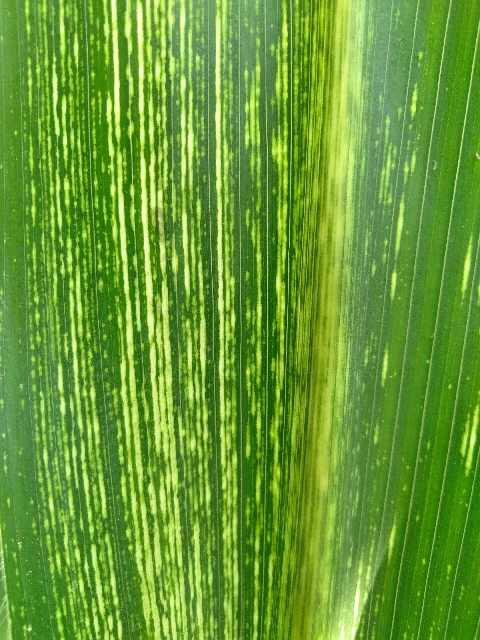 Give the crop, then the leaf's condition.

maize, maize streak virus
